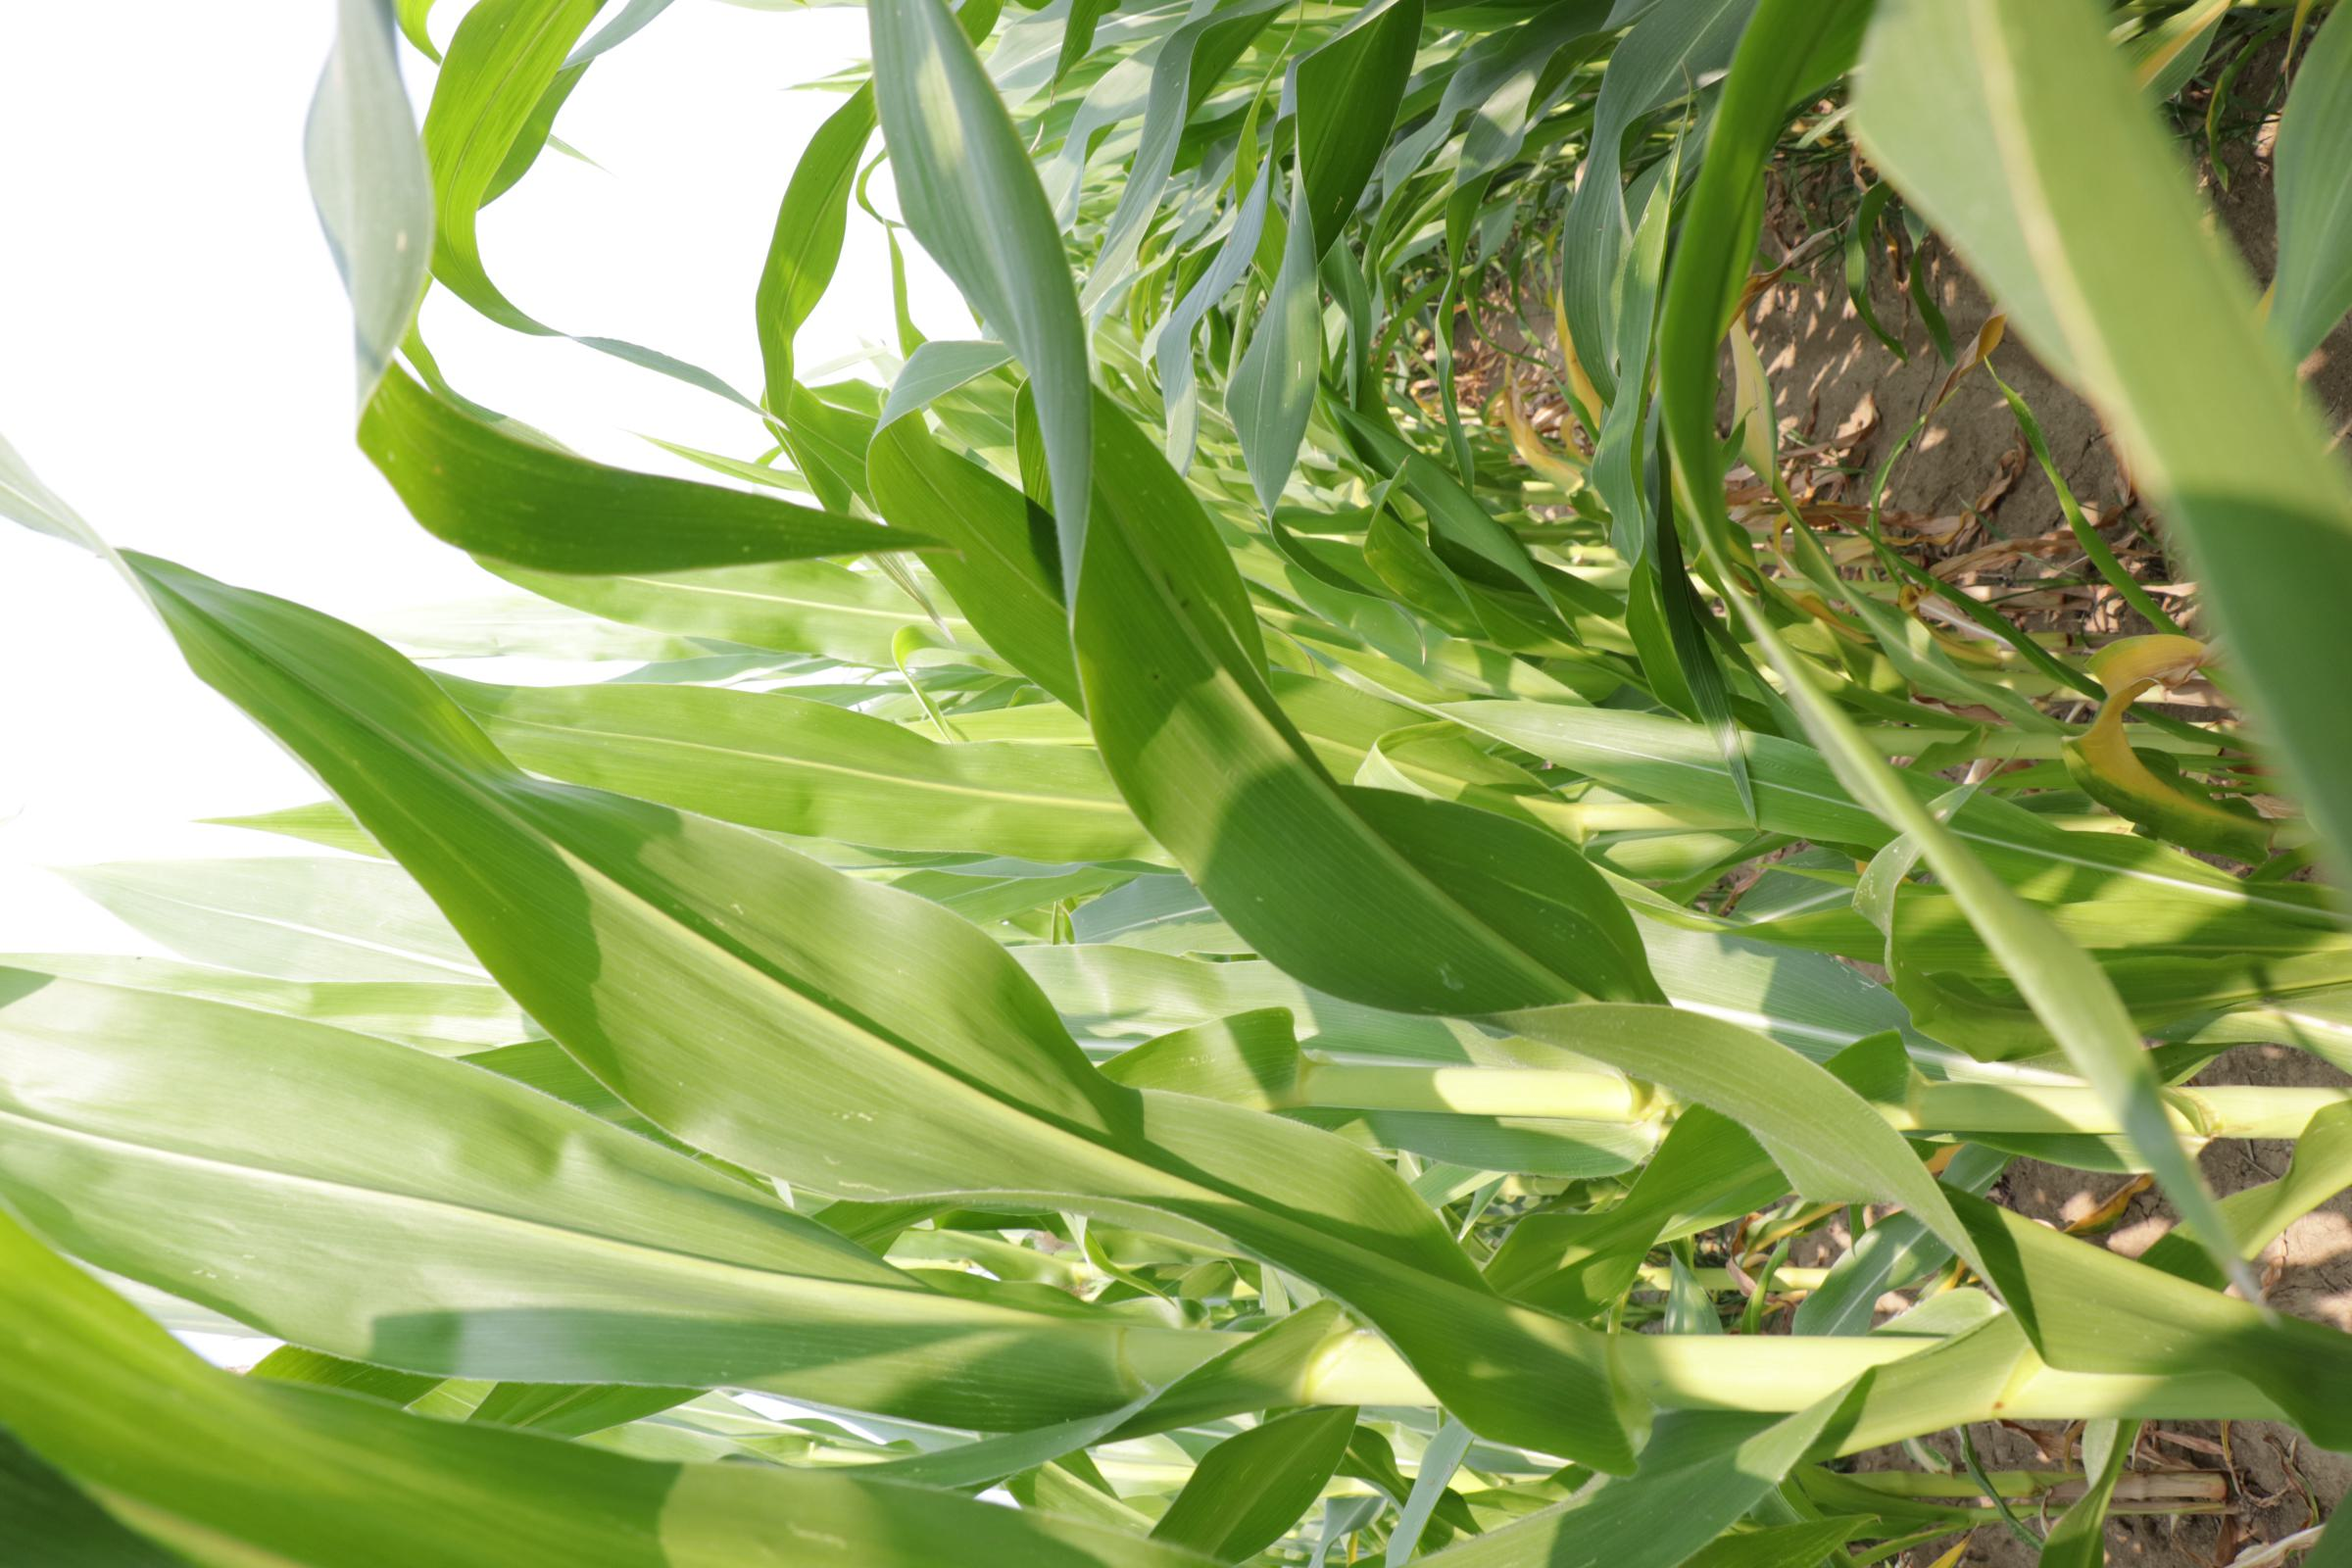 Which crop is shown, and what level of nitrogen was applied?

maize, reduced nitrogen fertilisation
